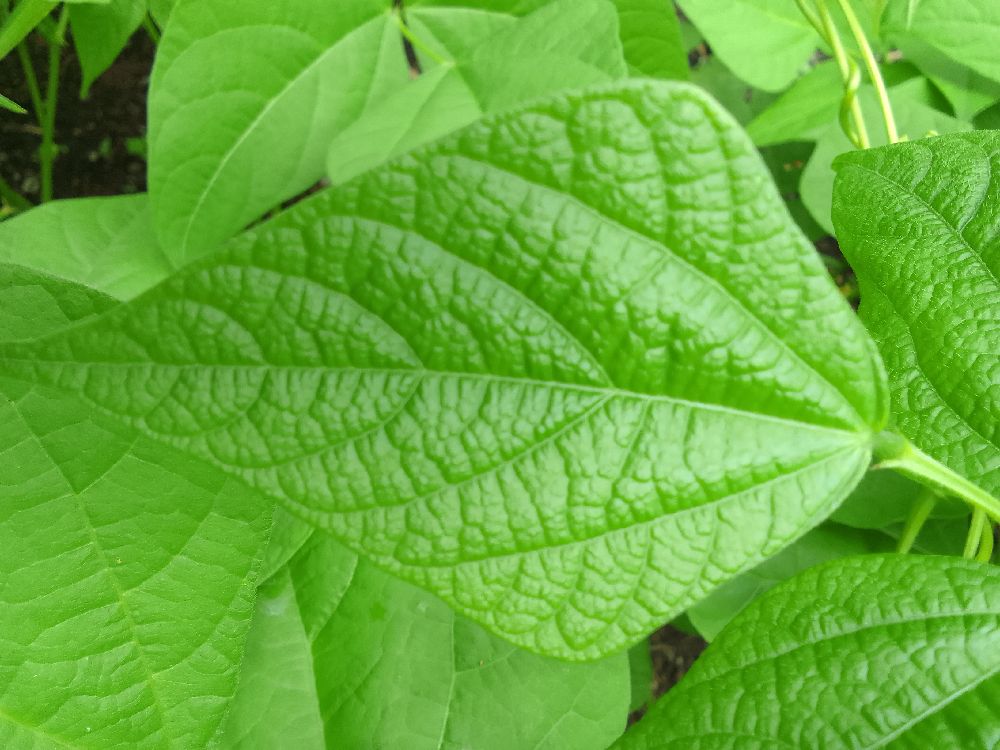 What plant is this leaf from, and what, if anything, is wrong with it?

common bean, healthy
